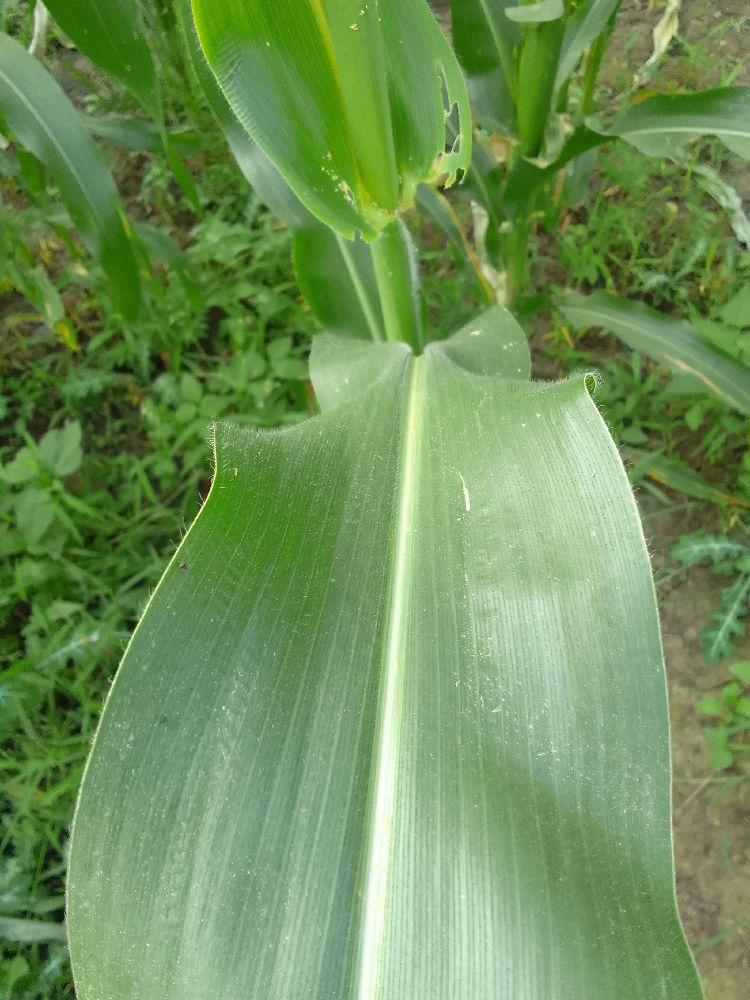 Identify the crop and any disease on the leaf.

maize, healthy
